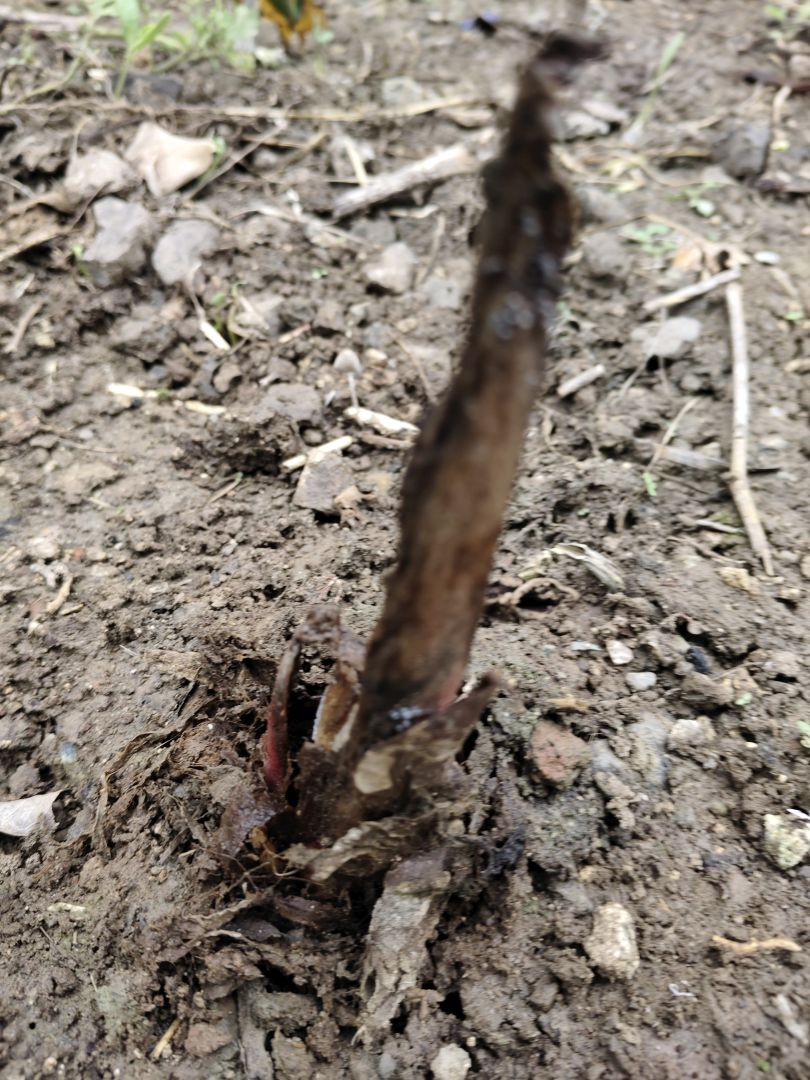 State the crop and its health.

taro, root rot
